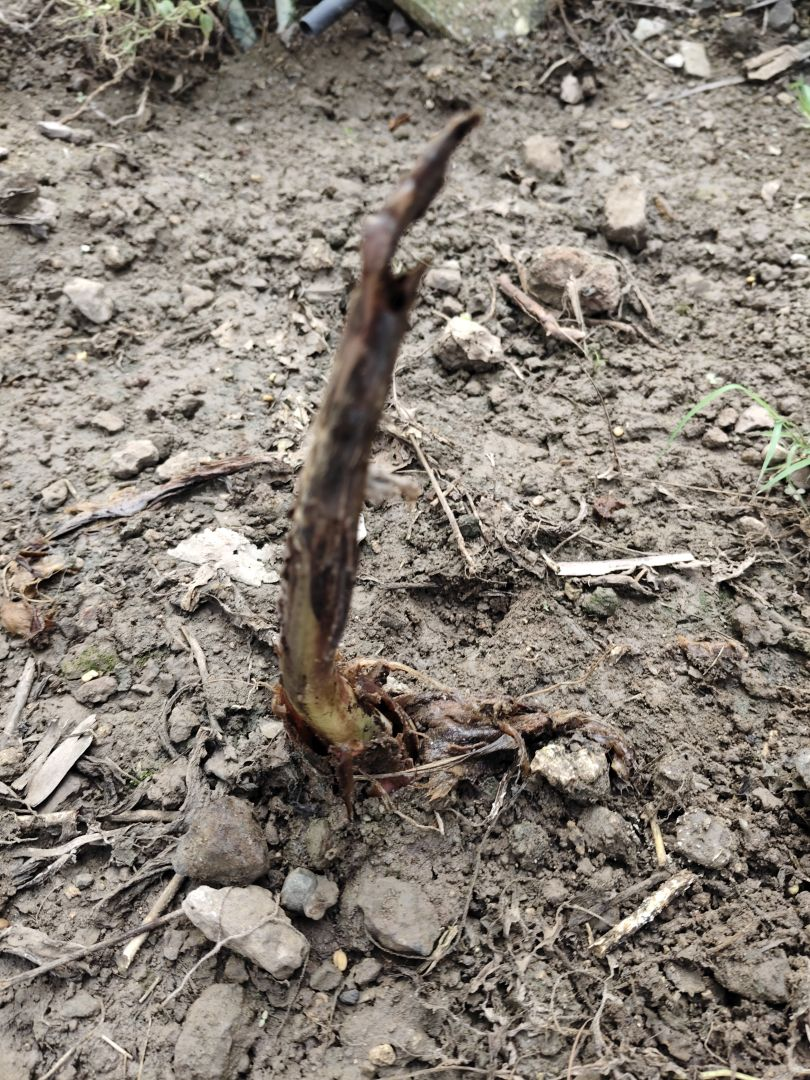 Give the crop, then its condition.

taro, root rot
